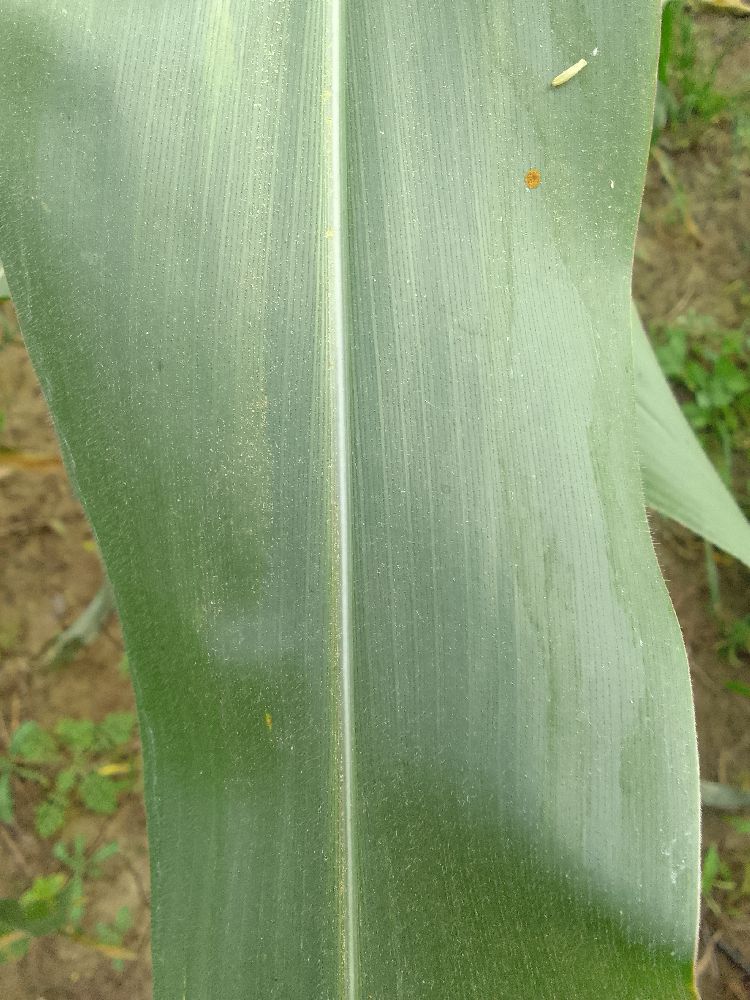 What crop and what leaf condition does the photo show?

maize, healthy
